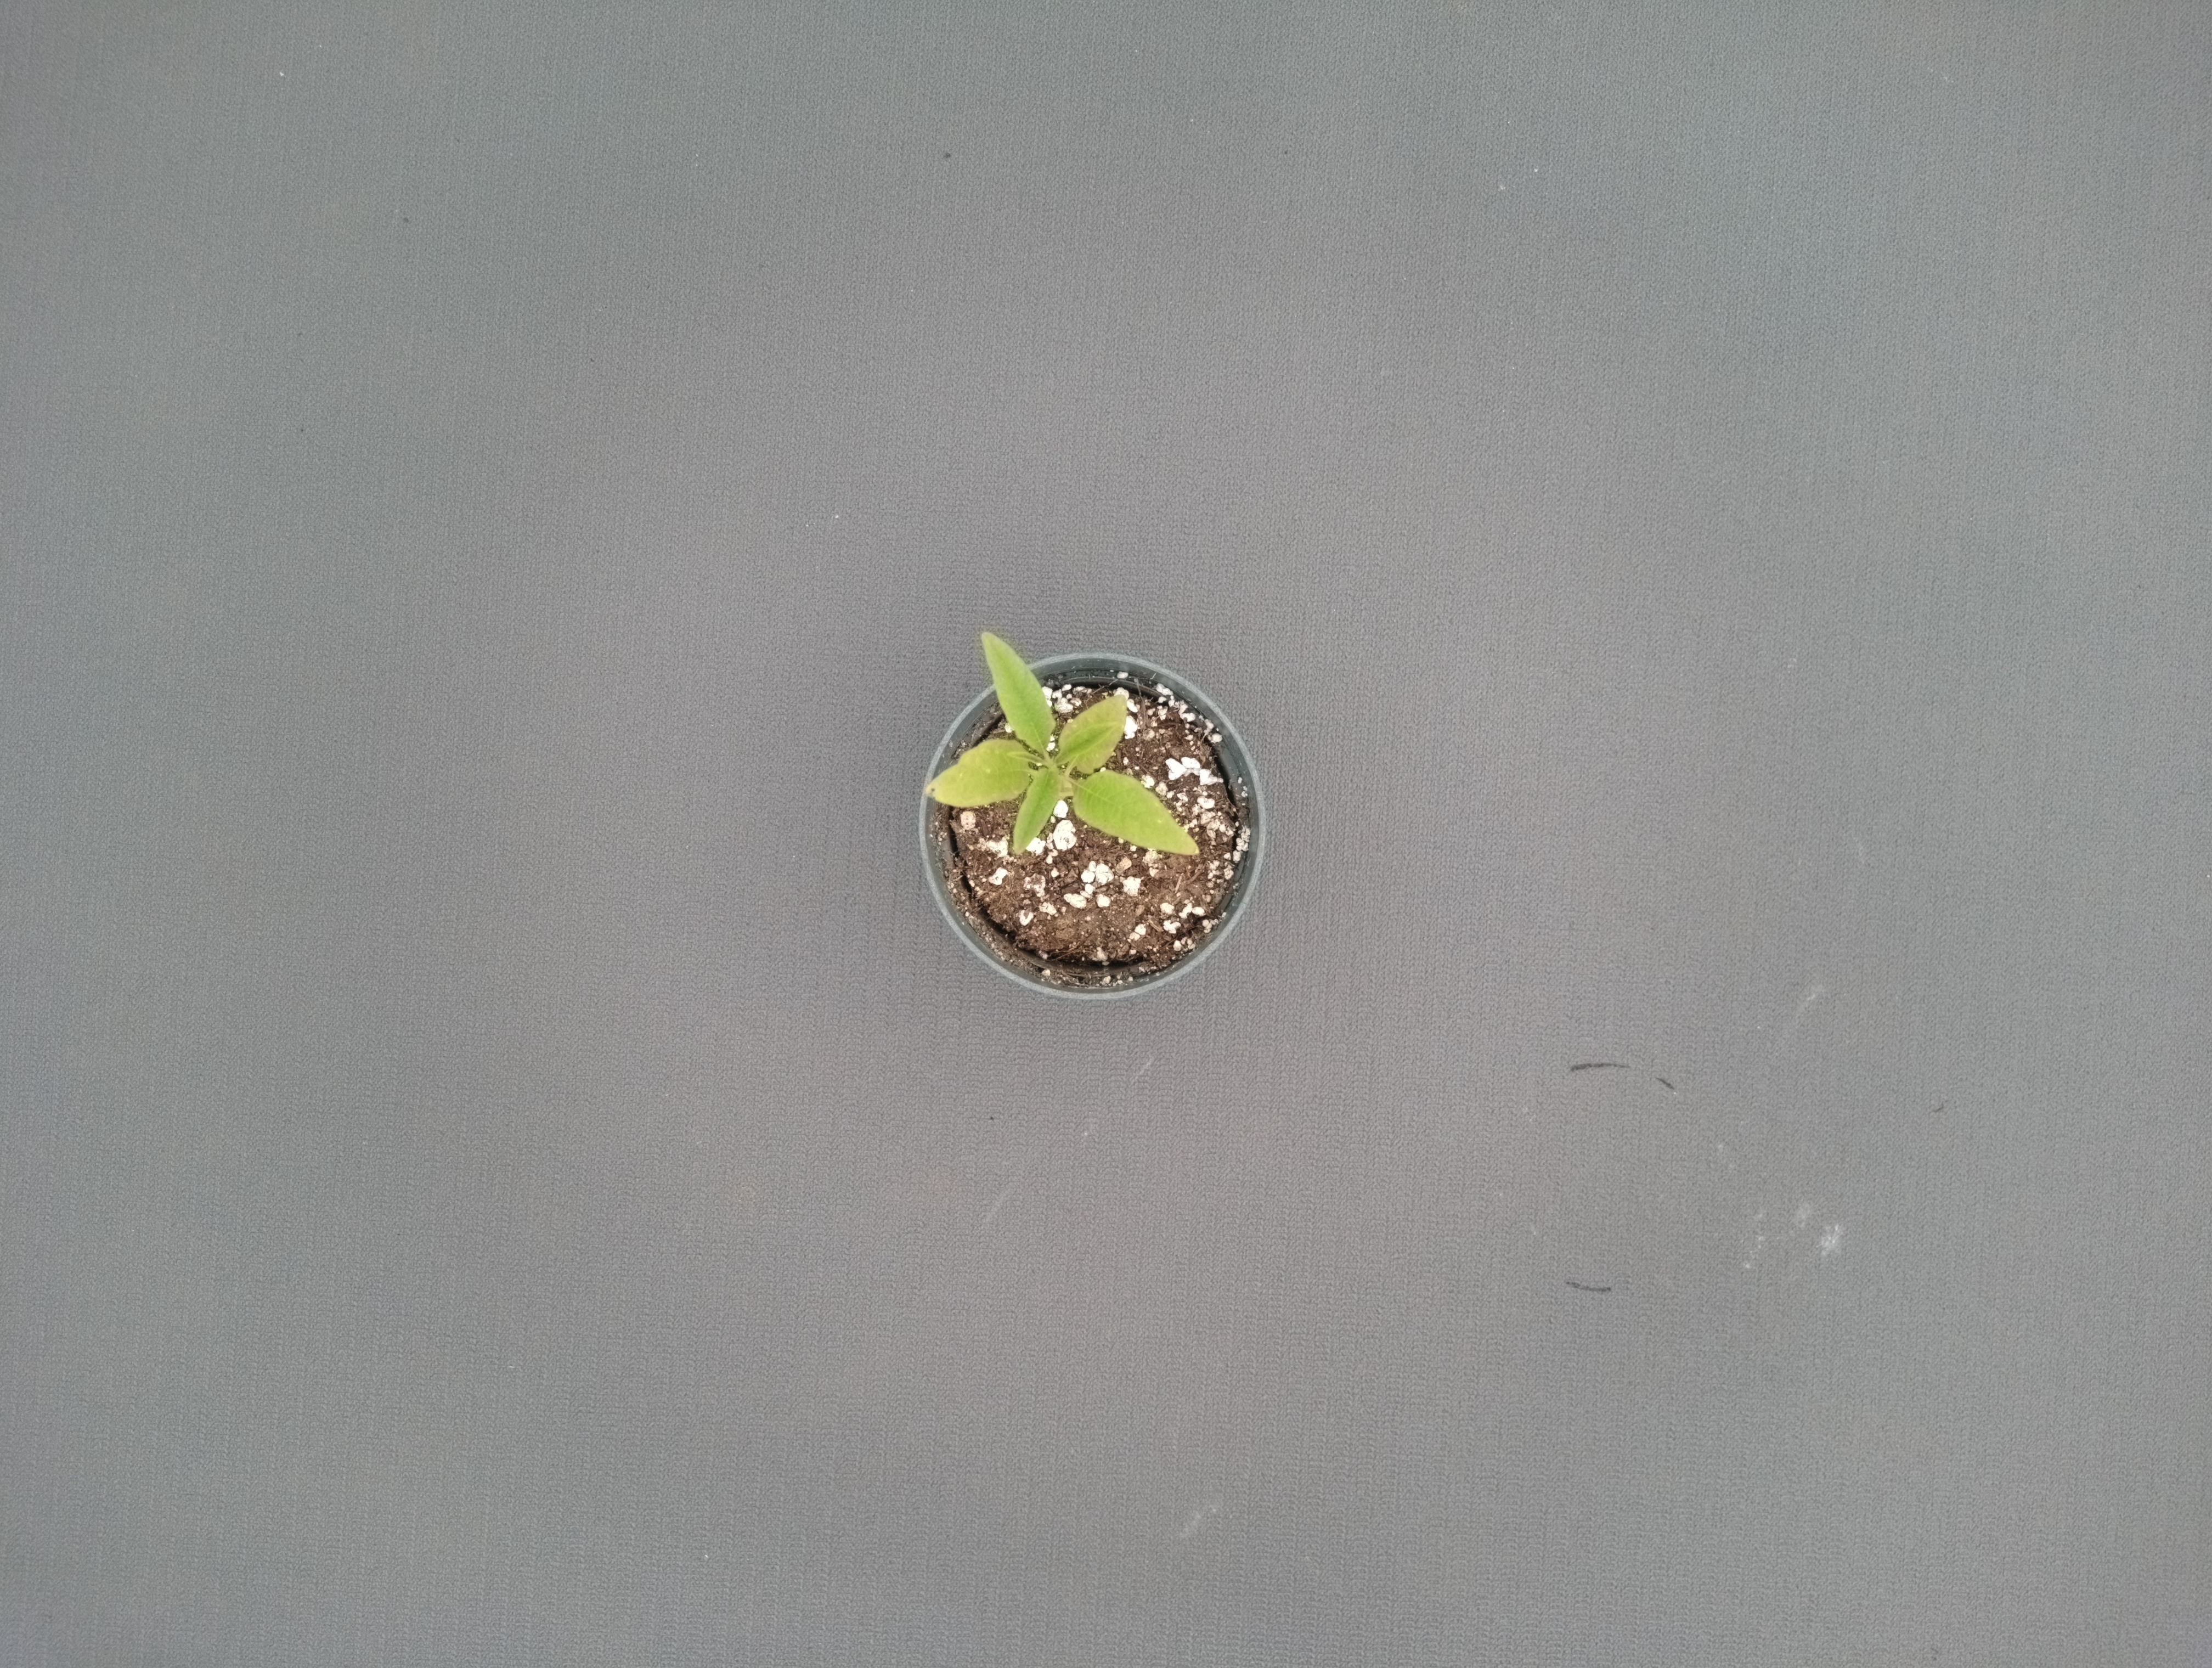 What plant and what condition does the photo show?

waterhemp, chlorosis only
